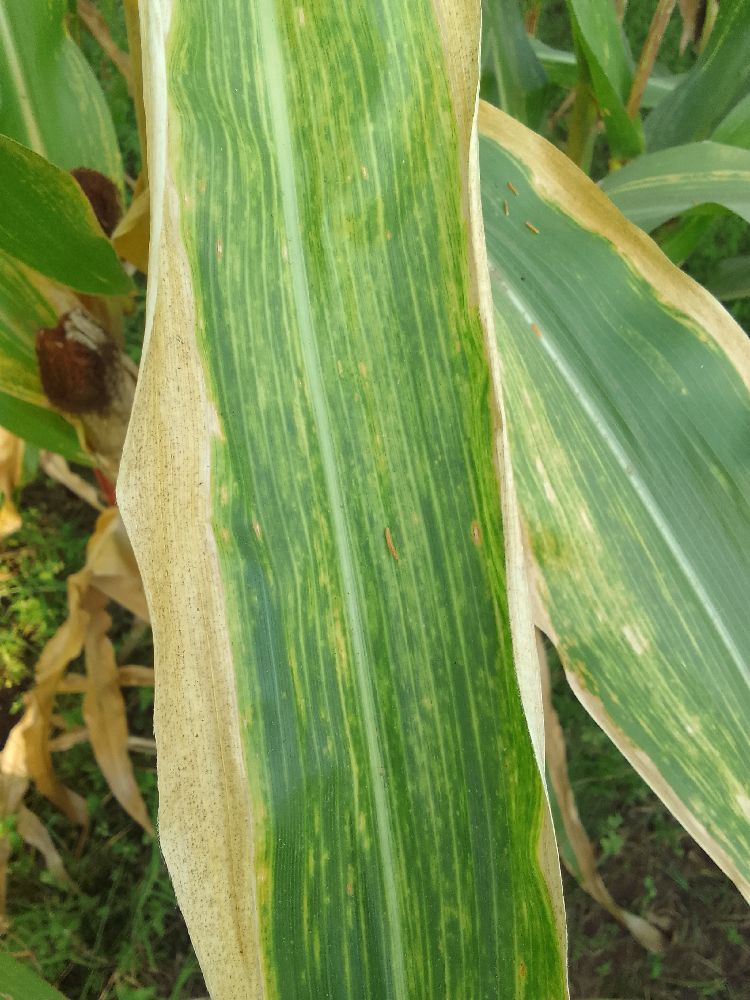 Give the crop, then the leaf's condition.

maize, maize lethal necrosis
